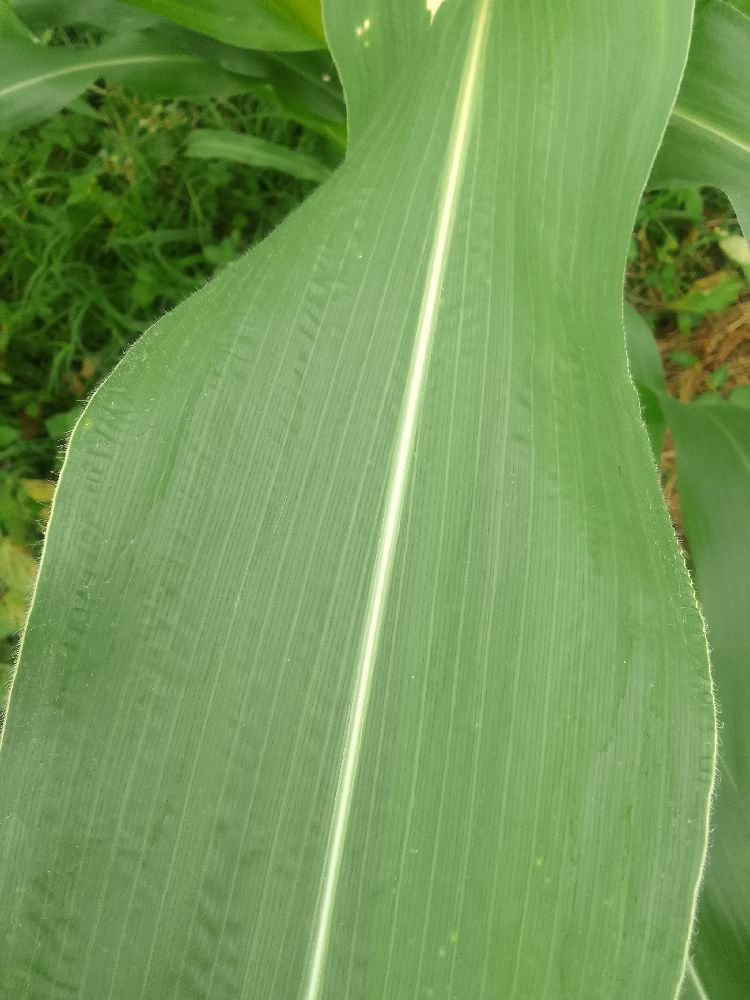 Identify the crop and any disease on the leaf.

maize, healthy
